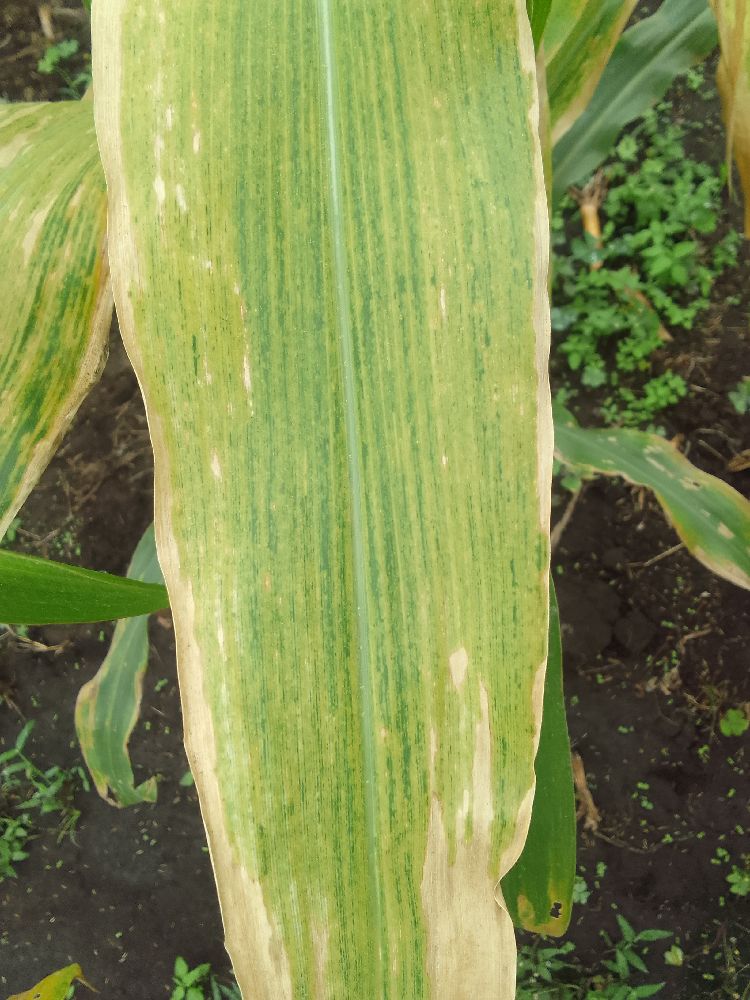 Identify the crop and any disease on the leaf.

maize, maize lethal necrosis
